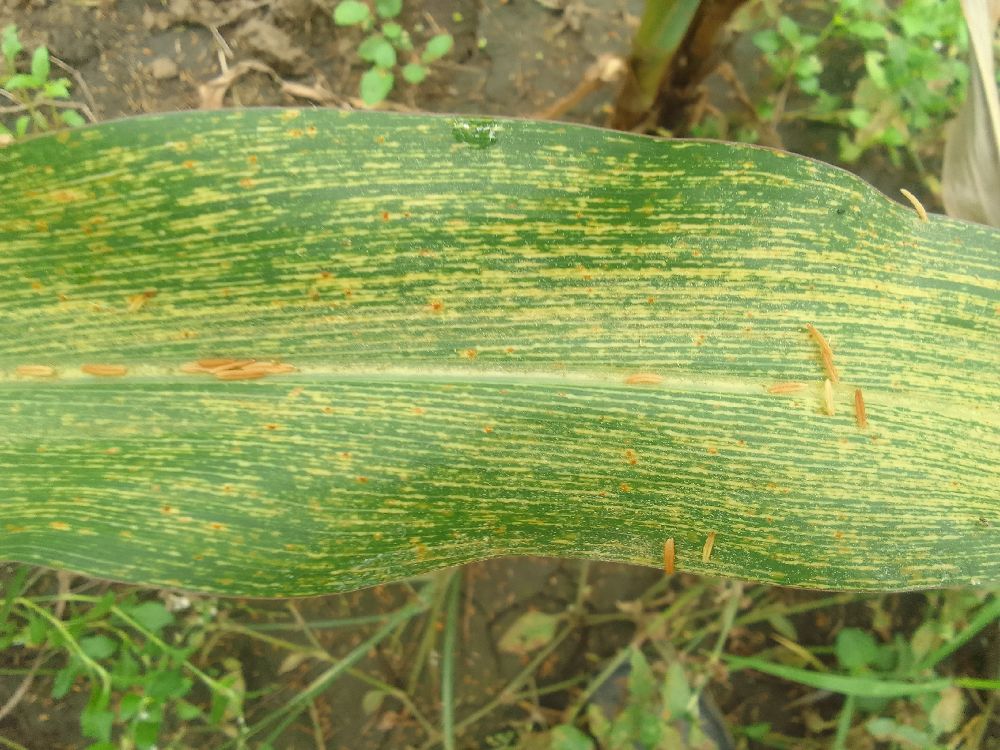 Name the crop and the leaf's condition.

maize, maize streak virus
